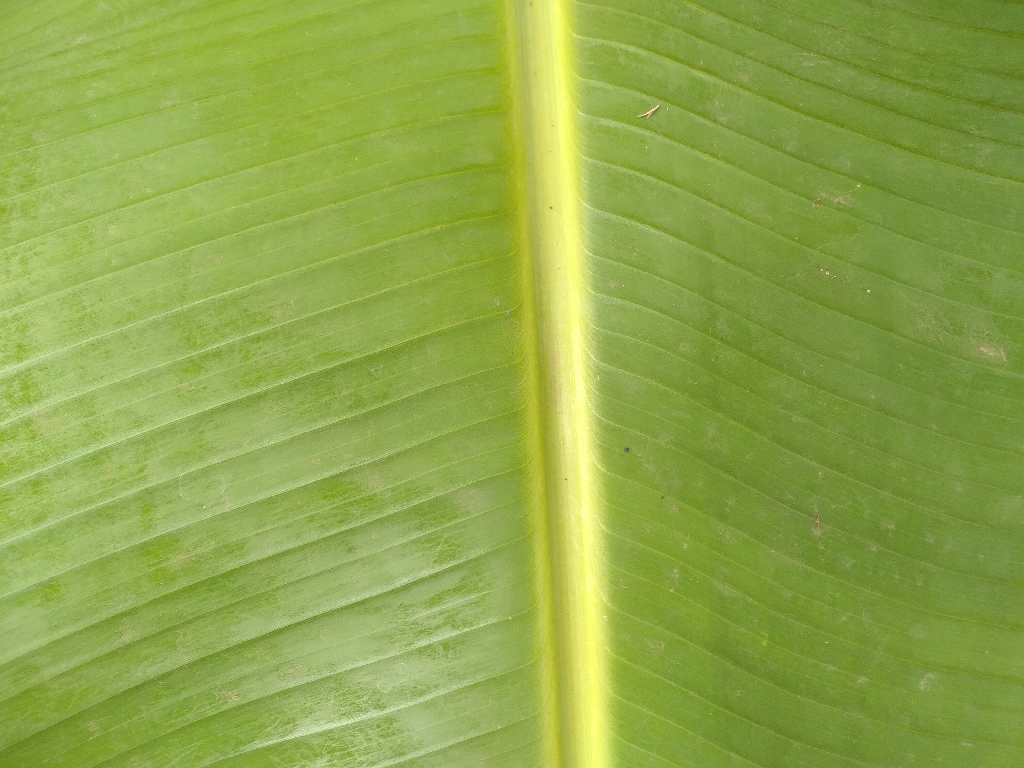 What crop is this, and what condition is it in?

banana, healthy
